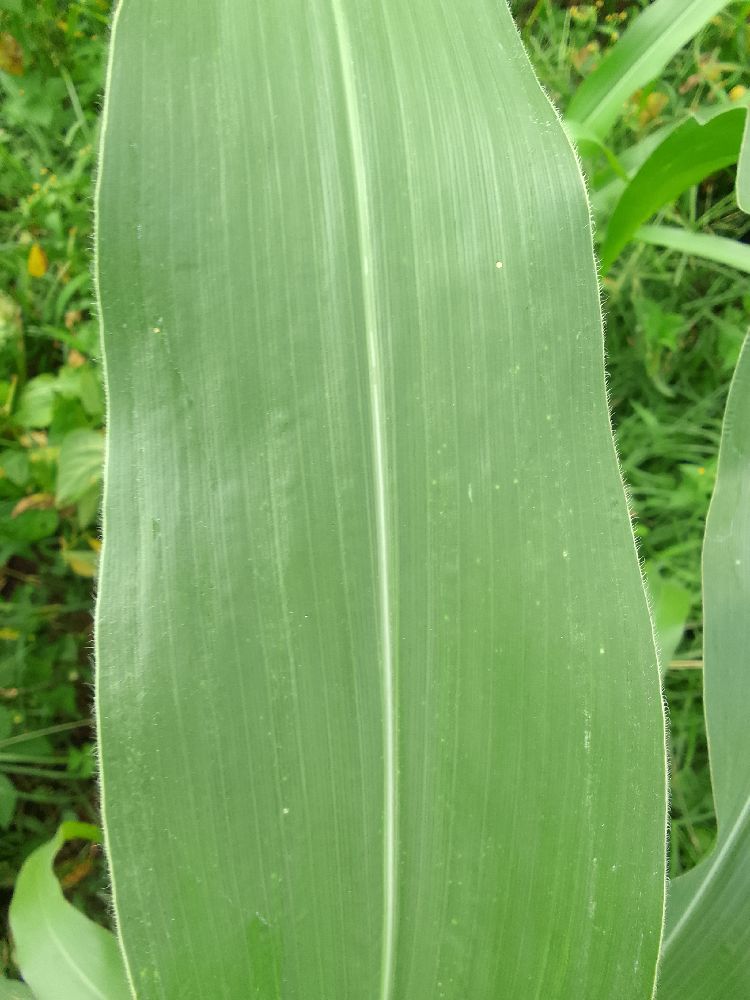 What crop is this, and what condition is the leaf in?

maize, healthy
